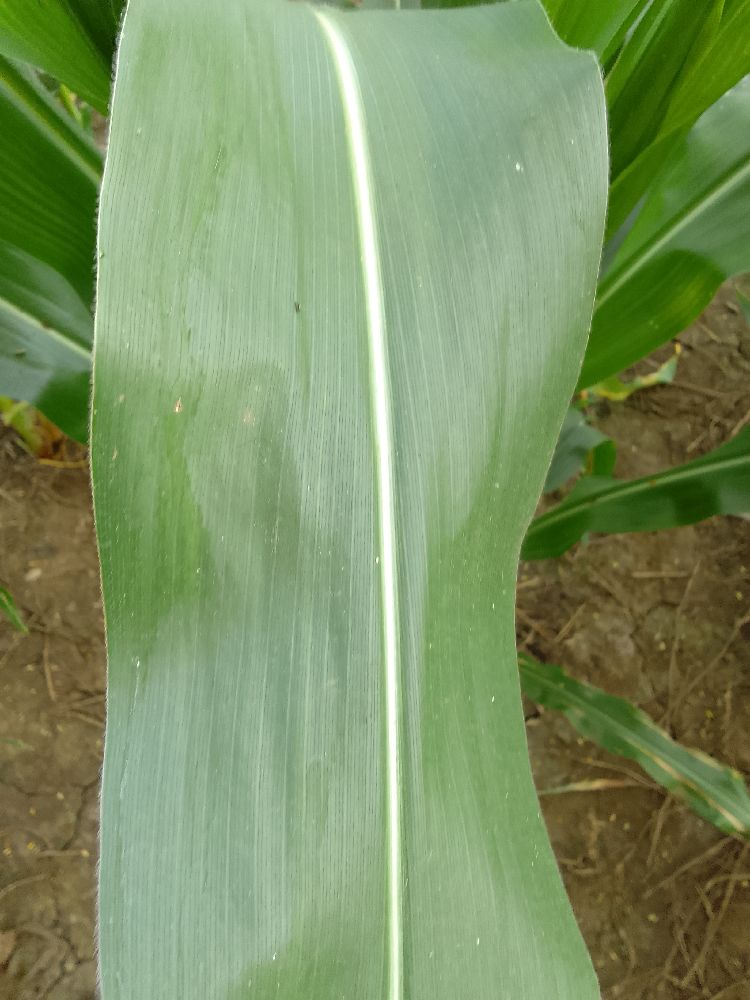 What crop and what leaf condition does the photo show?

maize, healthy
